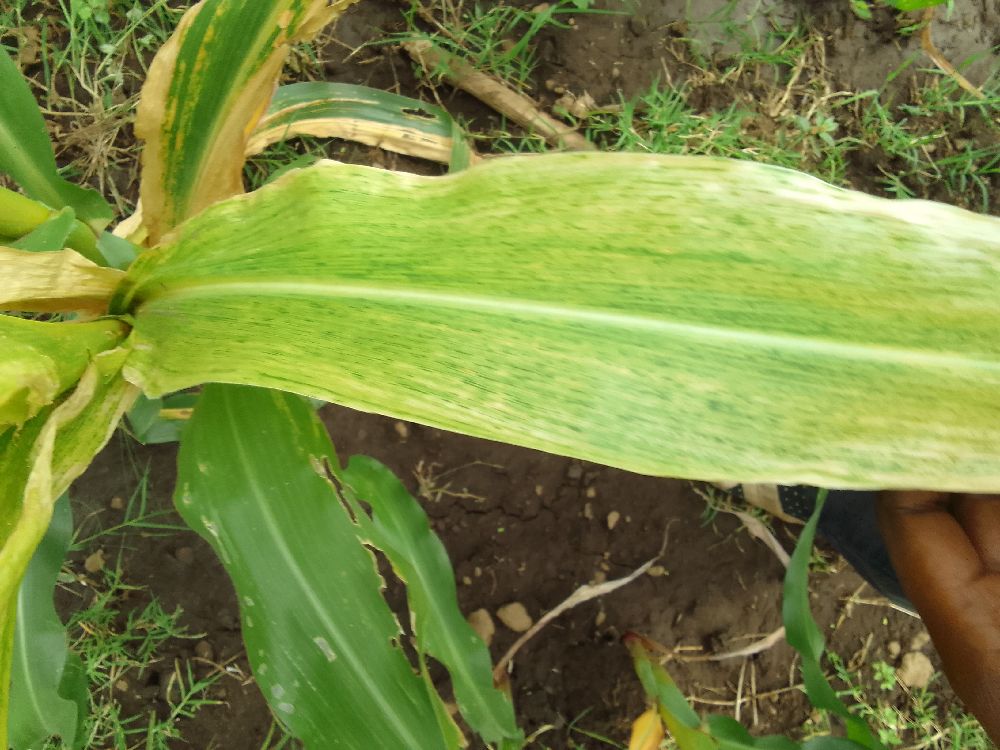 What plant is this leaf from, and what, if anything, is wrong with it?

maize, maize lethal necrosis
